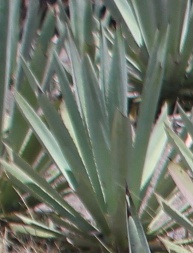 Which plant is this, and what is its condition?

agave, small
